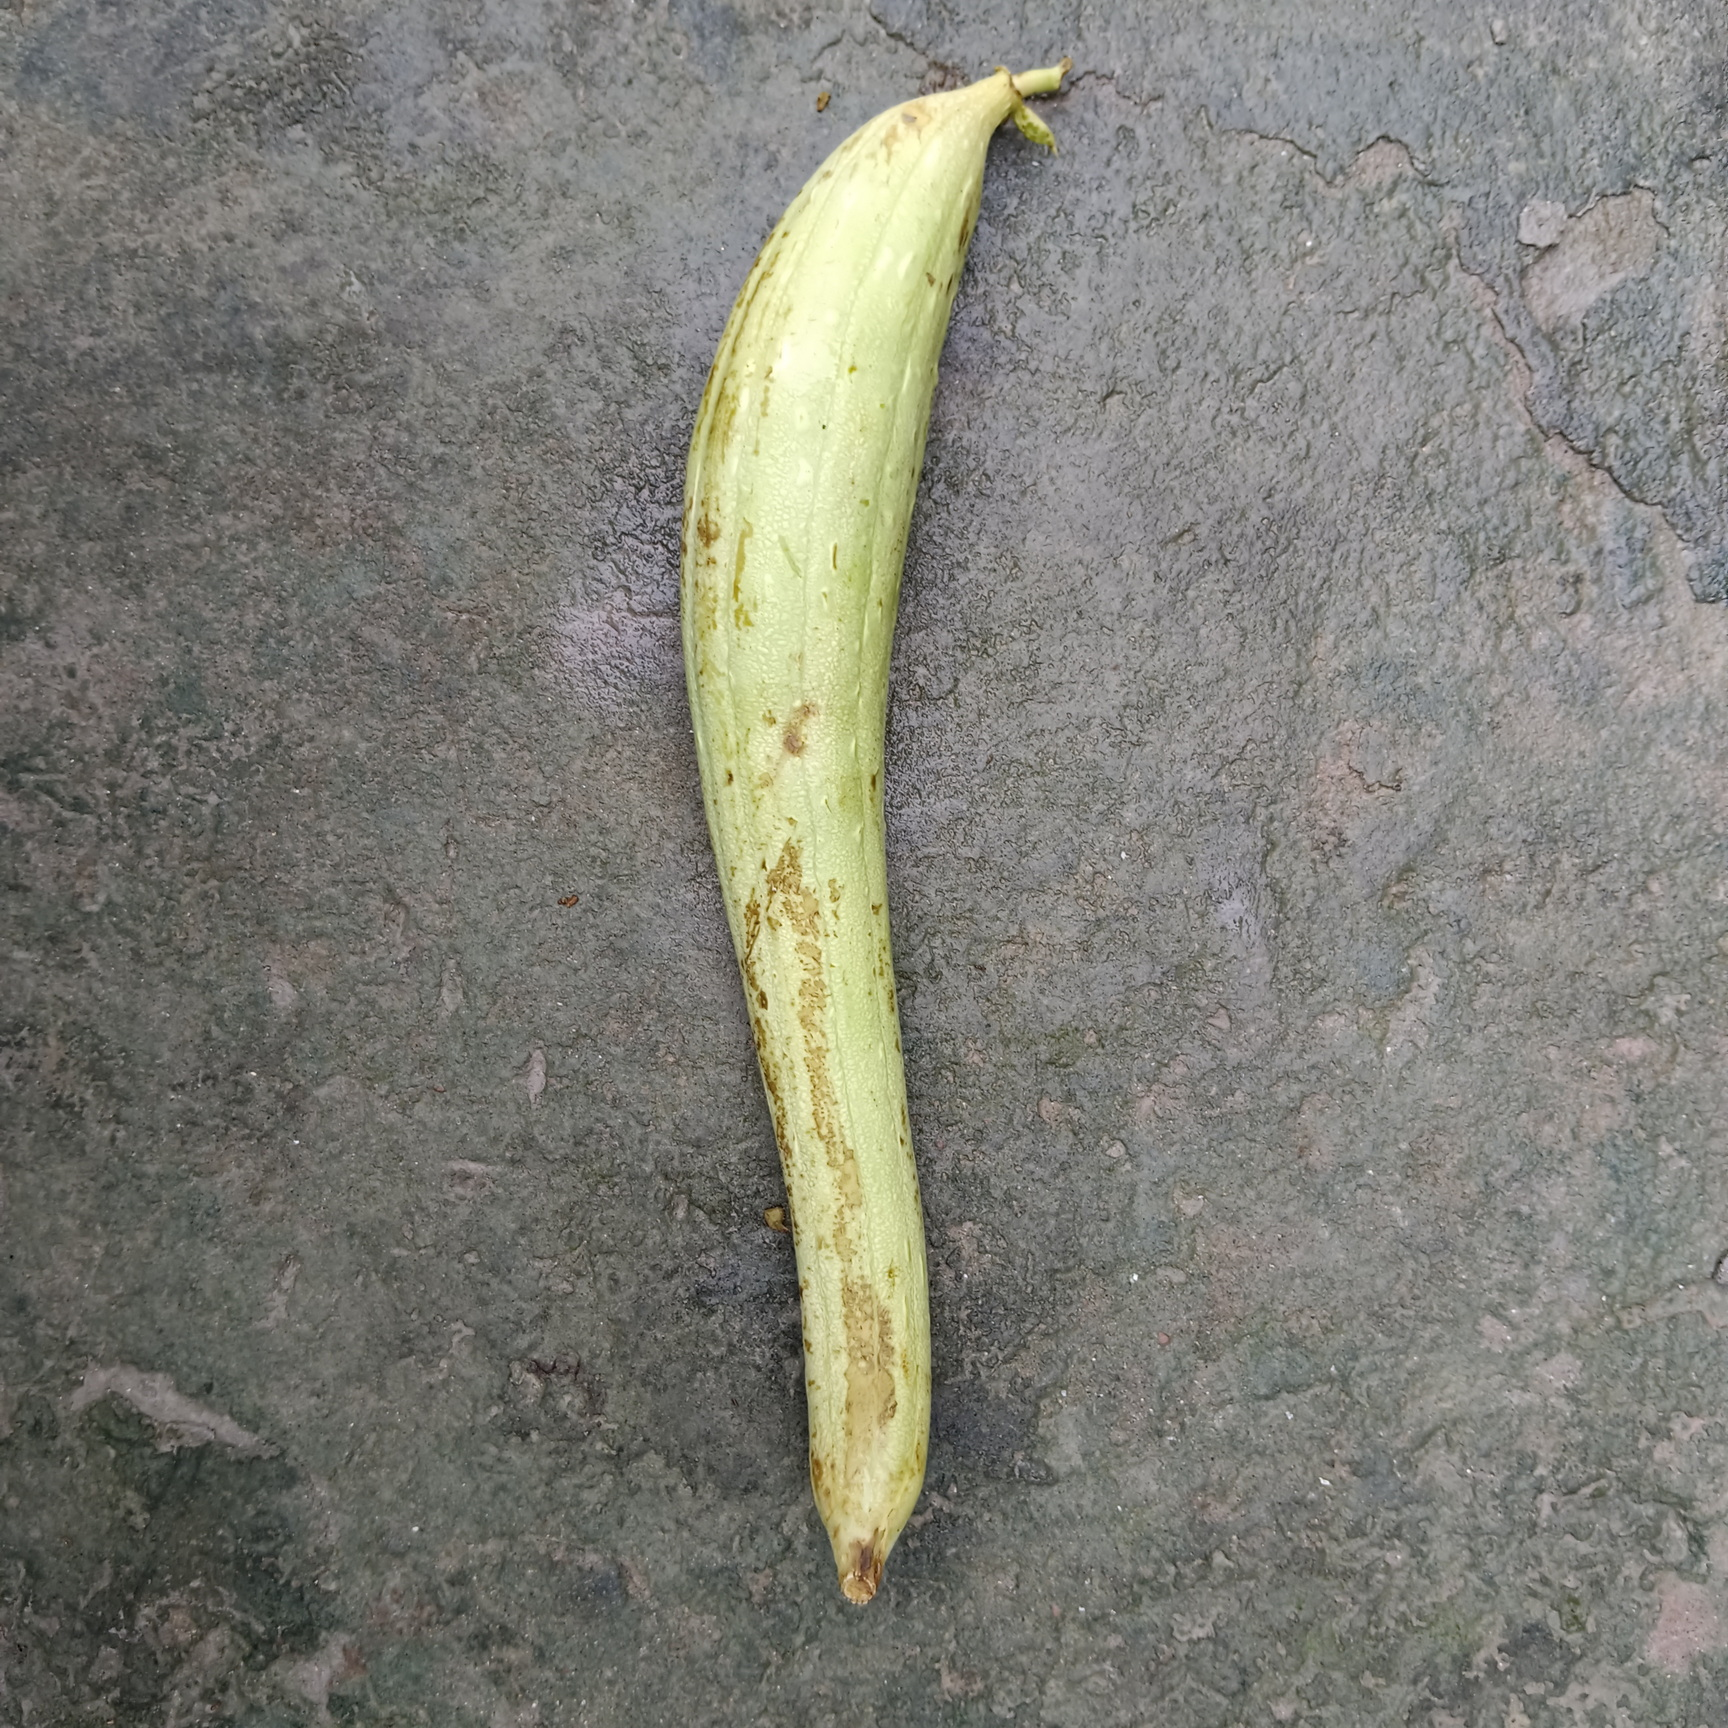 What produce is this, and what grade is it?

luffa, fresh
